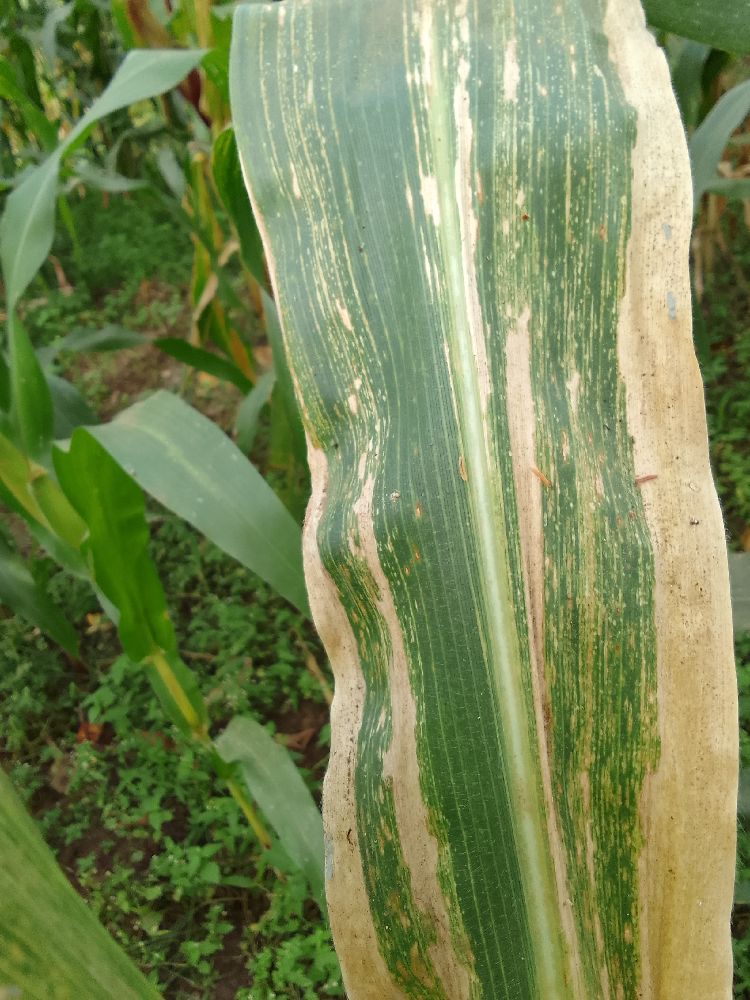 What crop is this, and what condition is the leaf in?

maize, maize lethal necrosis
